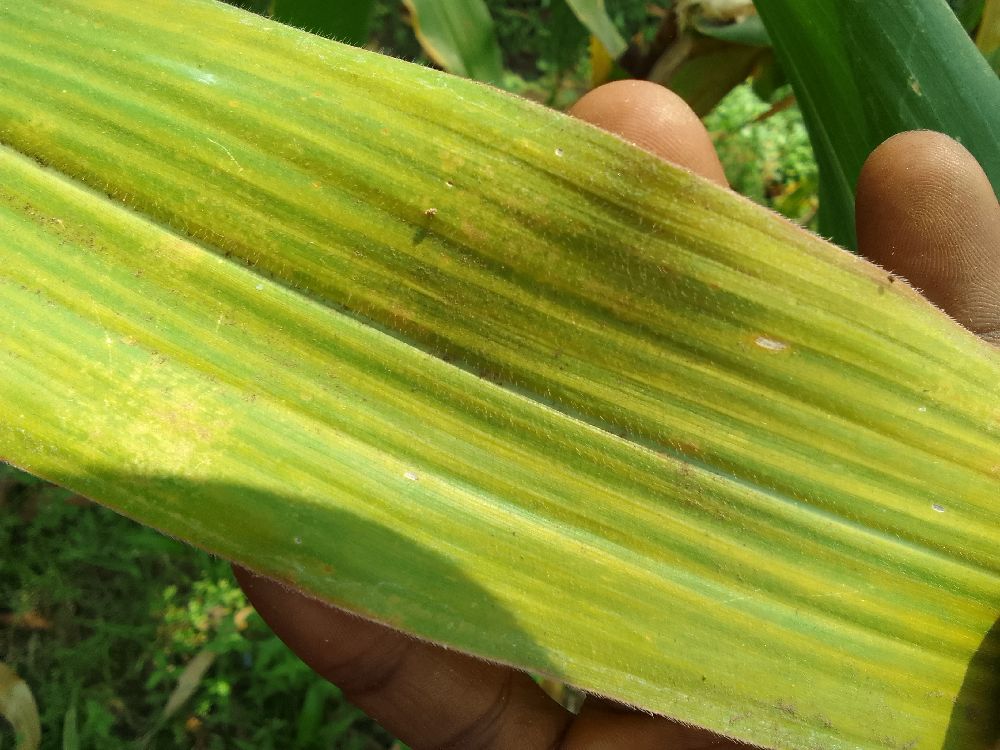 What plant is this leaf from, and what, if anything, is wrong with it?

maize, maize lethal necrosis
